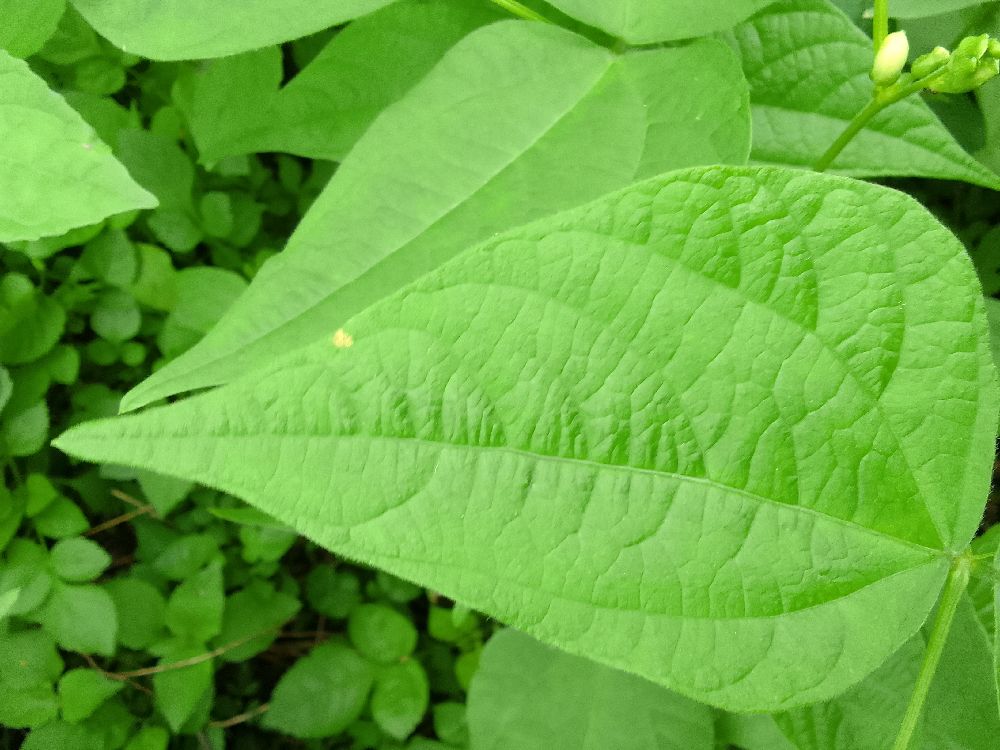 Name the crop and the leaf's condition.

common bean, healthy
